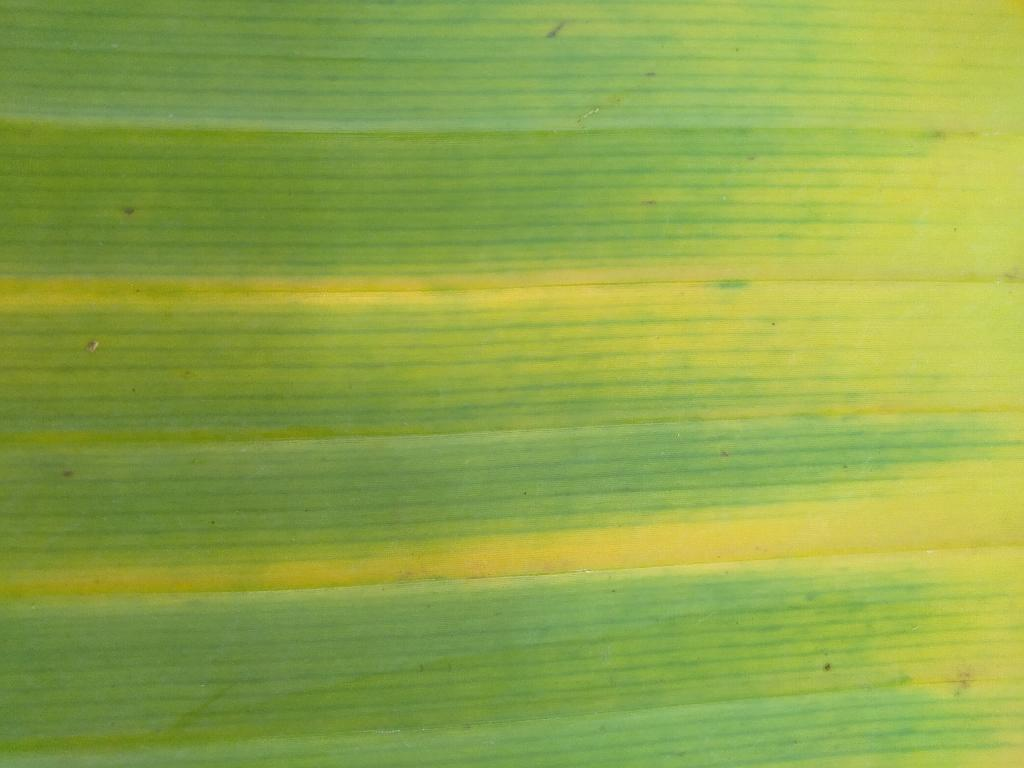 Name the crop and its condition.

banana, fusarium wilt race 1
